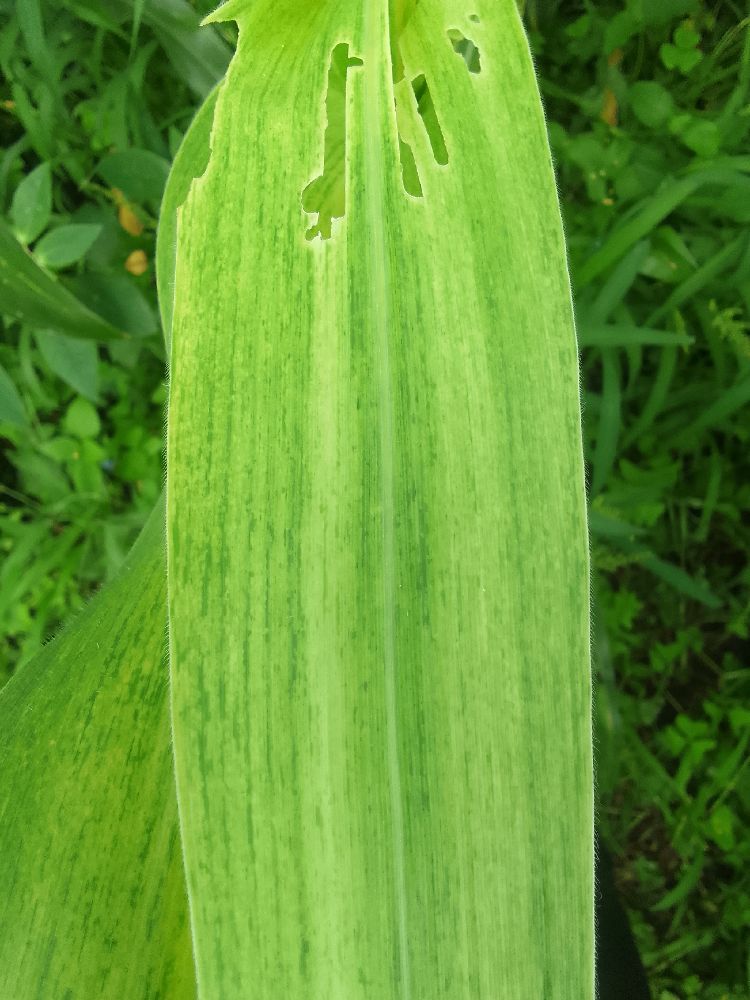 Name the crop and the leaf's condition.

maize, maize lethal necrosis
